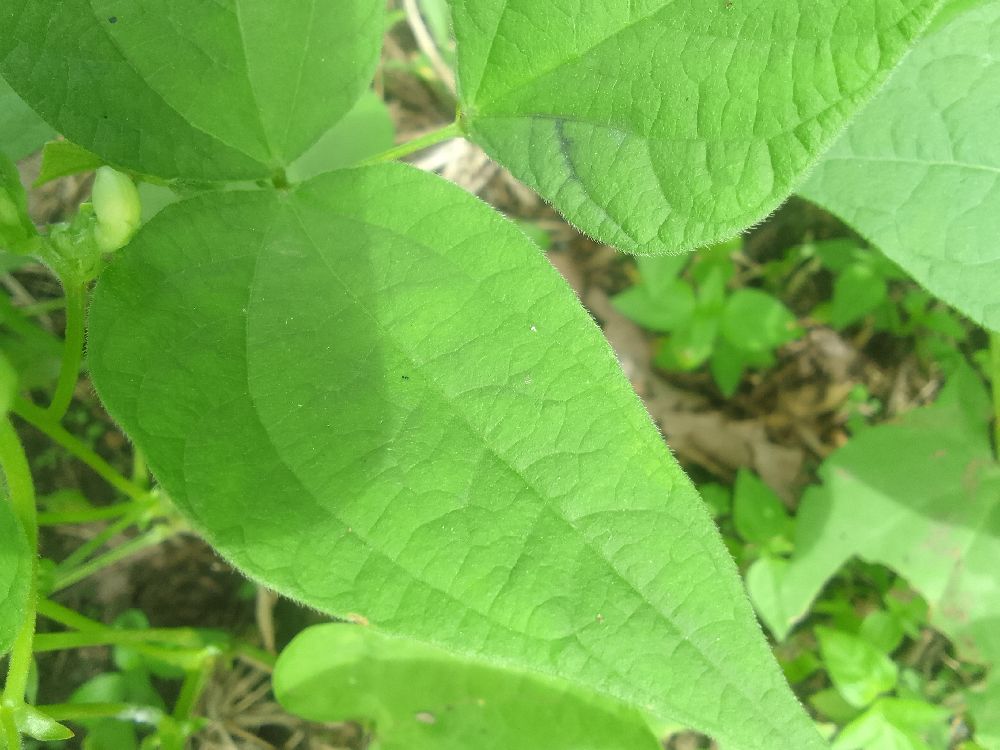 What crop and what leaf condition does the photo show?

common bean, healthy
